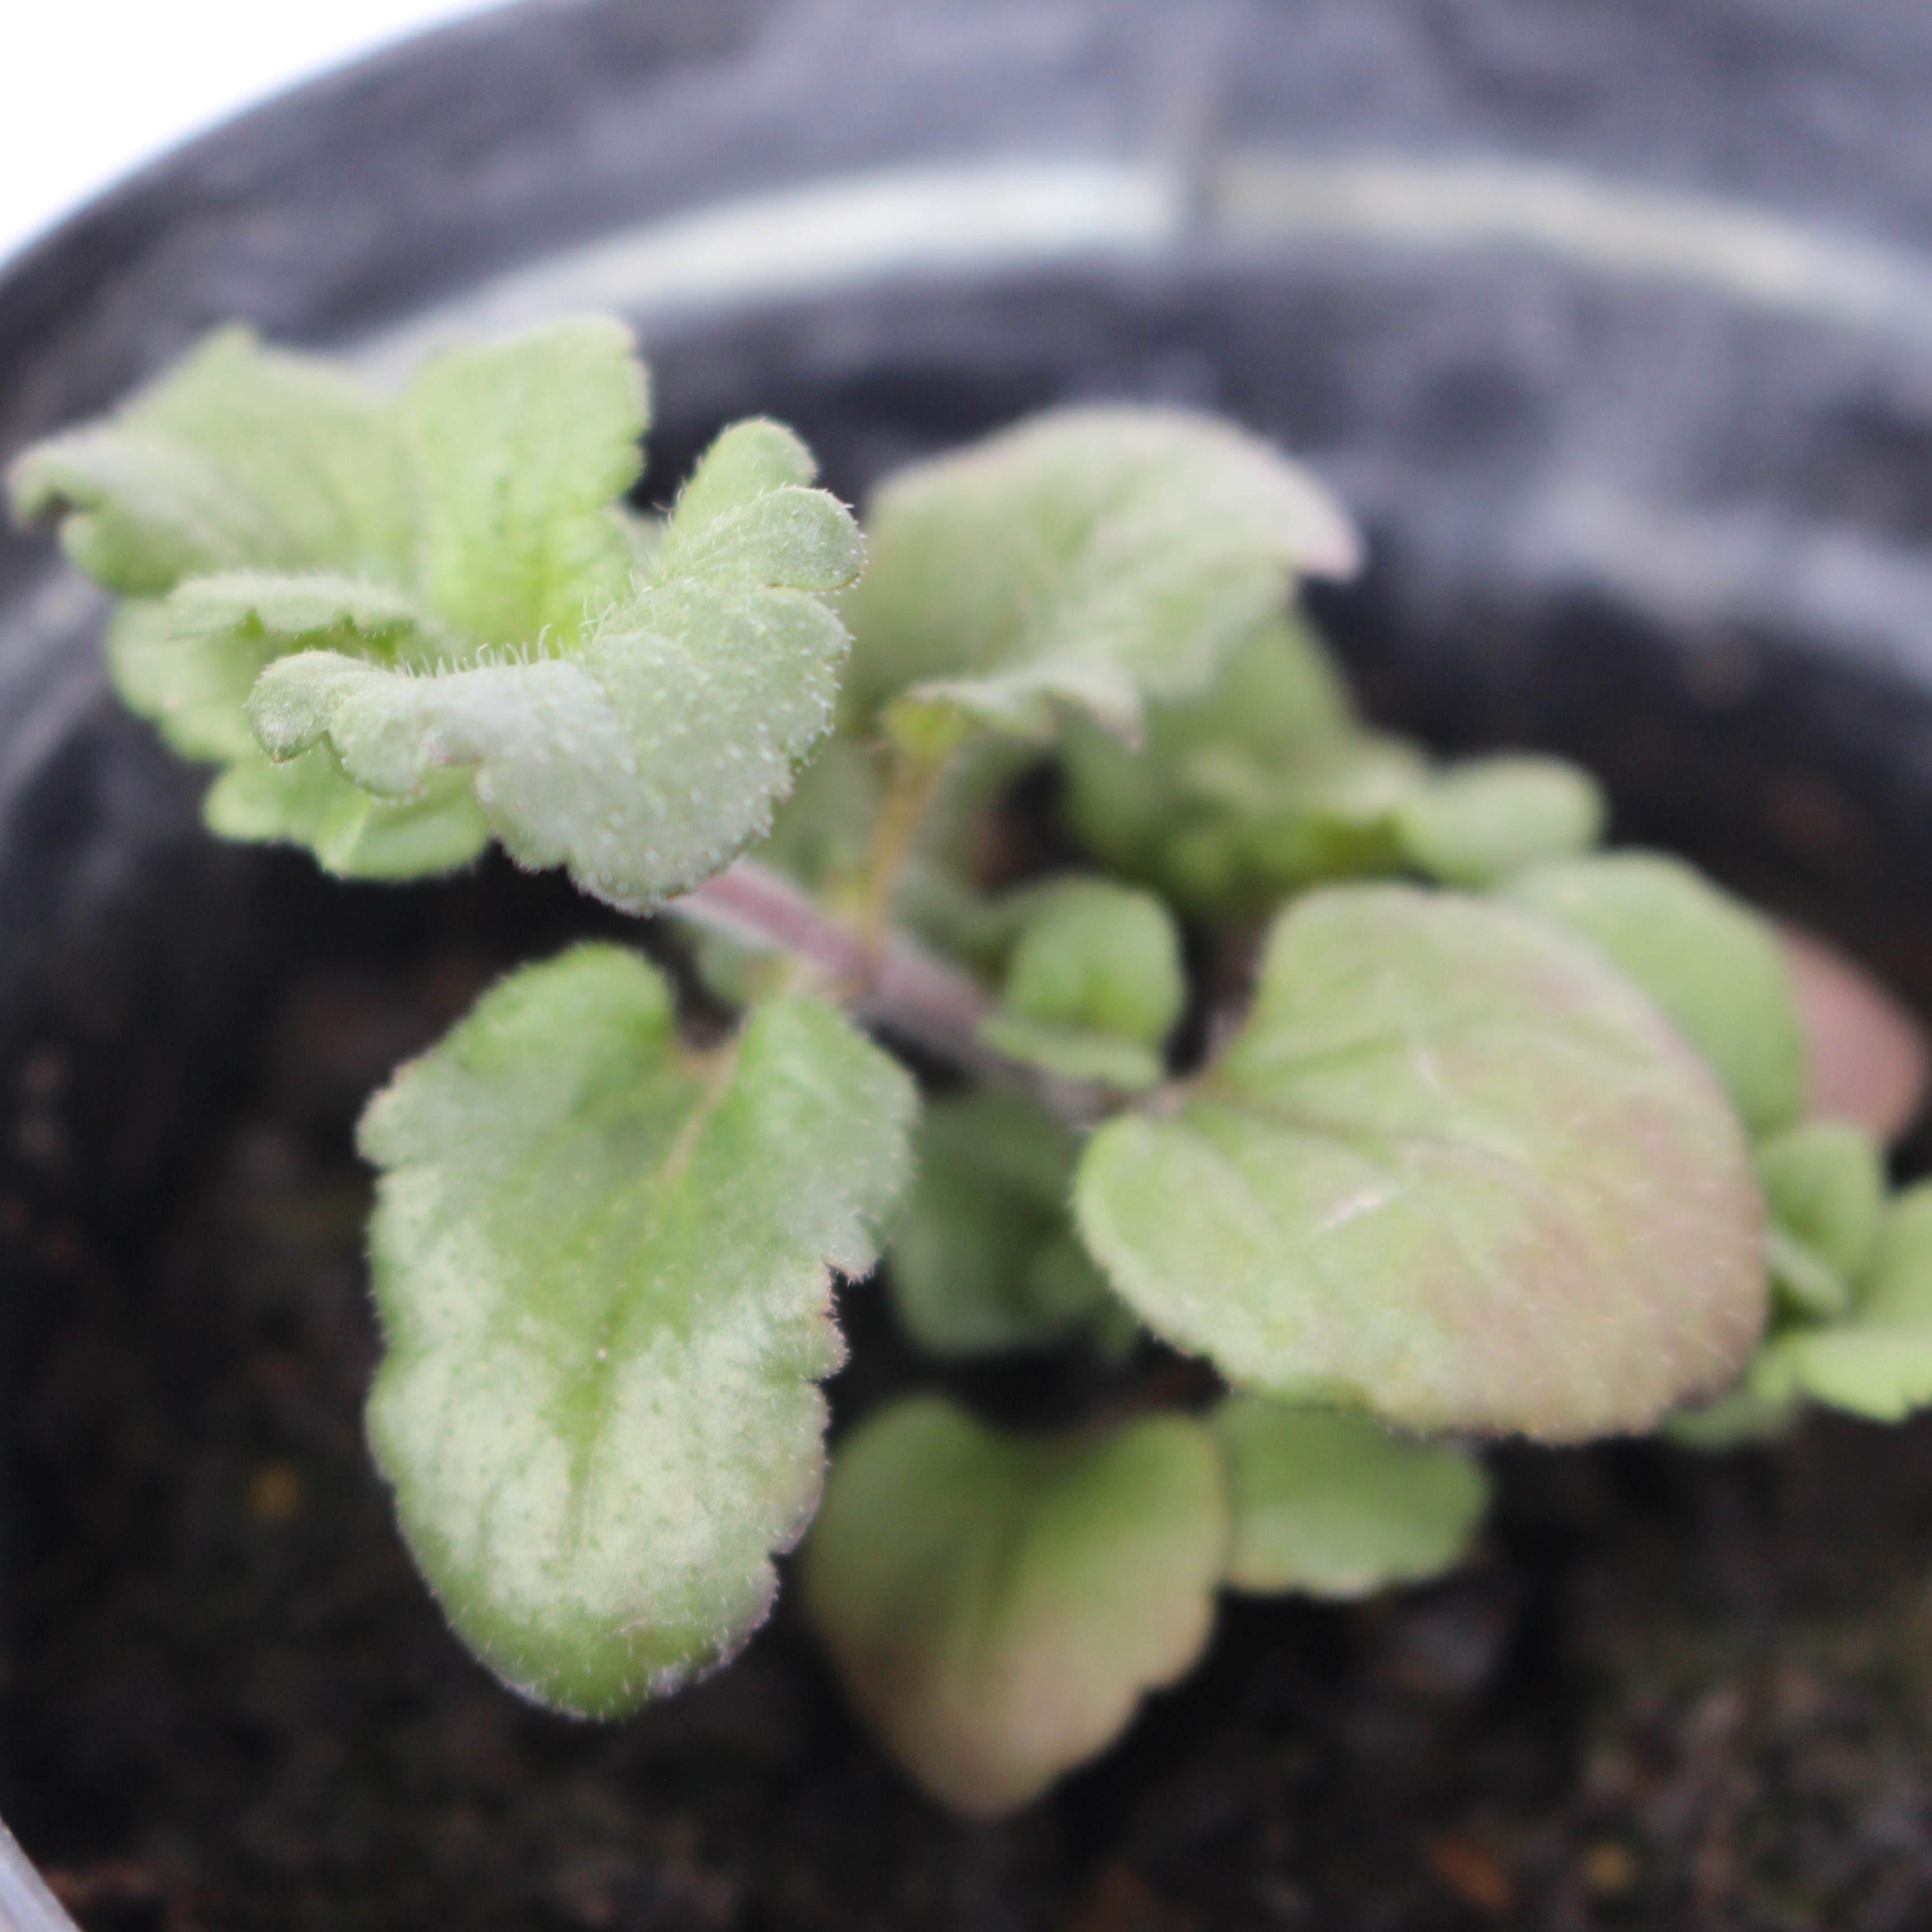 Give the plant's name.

Veronica persica
